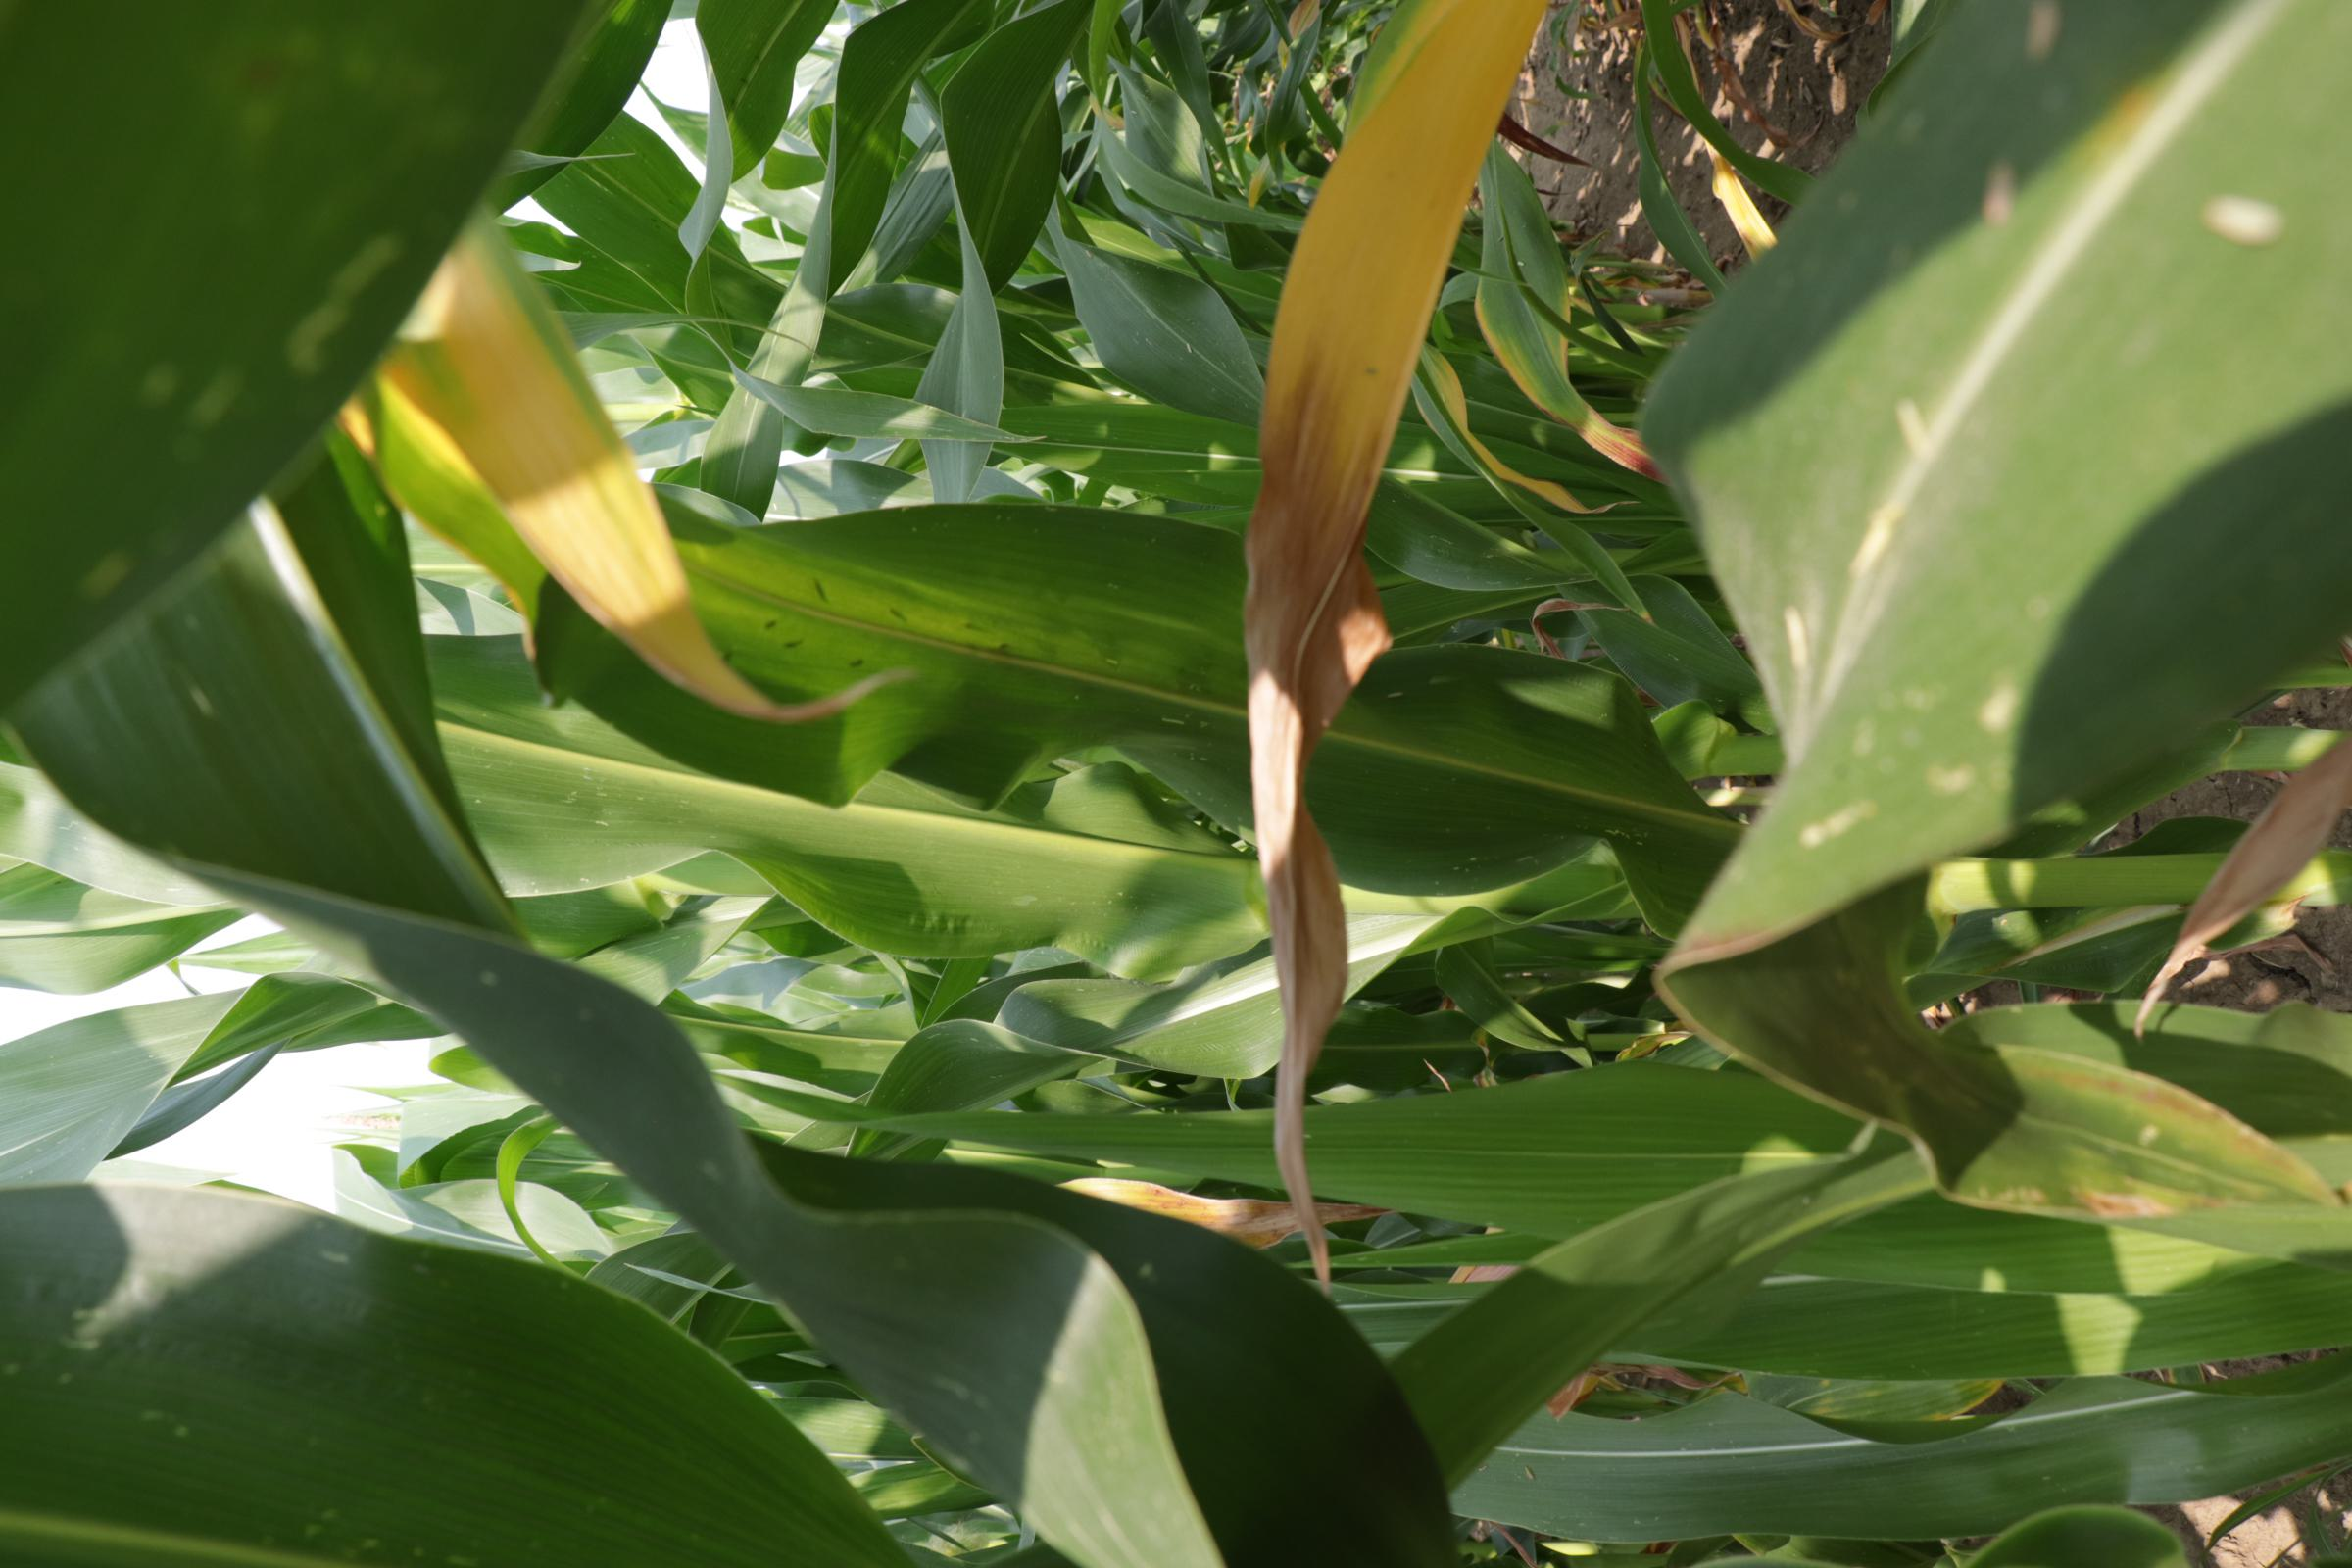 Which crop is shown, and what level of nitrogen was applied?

maize, full nitrogen fertilisation
